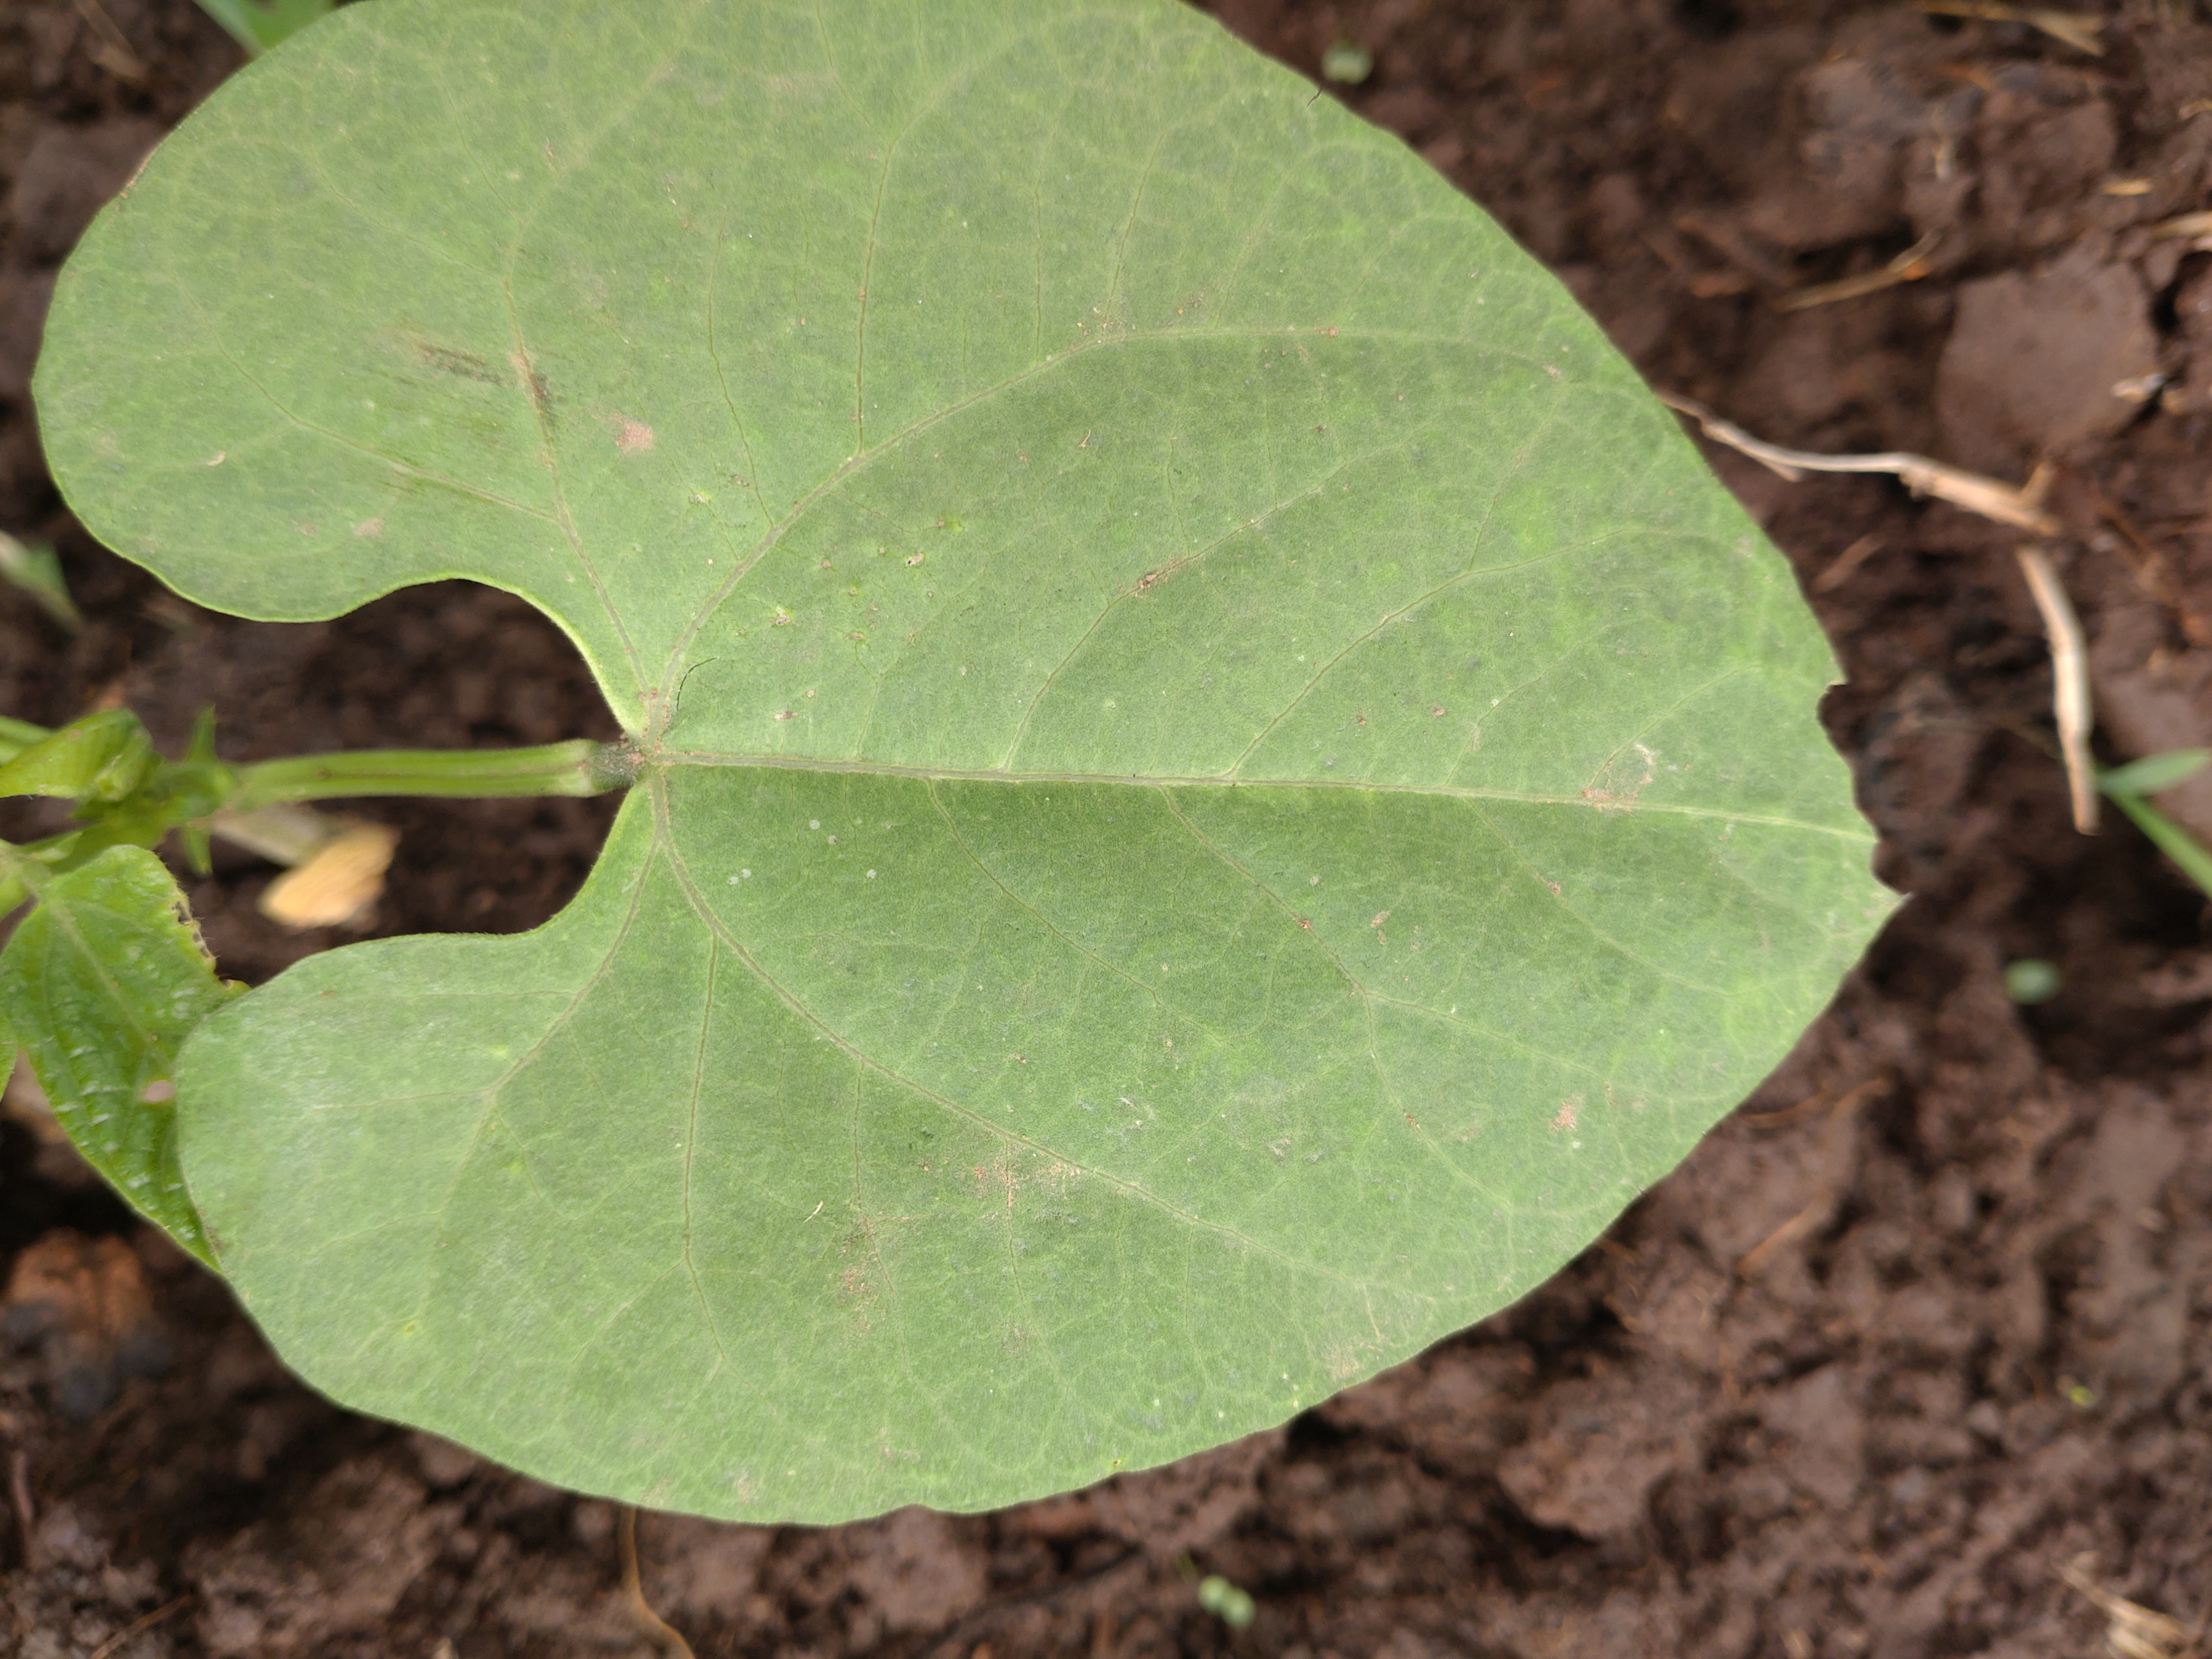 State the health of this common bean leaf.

healthy
